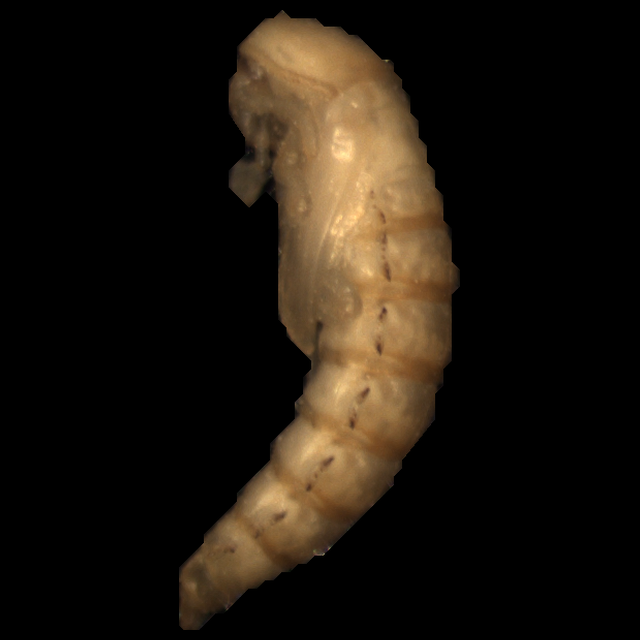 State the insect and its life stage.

mealworm pupa
